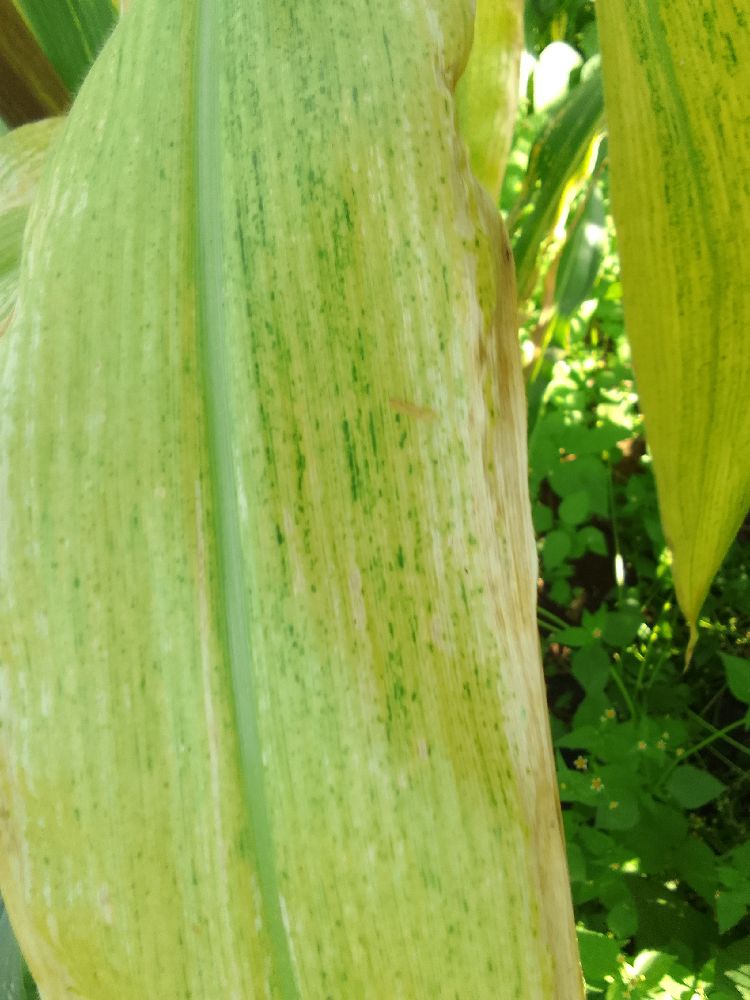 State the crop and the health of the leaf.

maize, maize lethal necrosis
